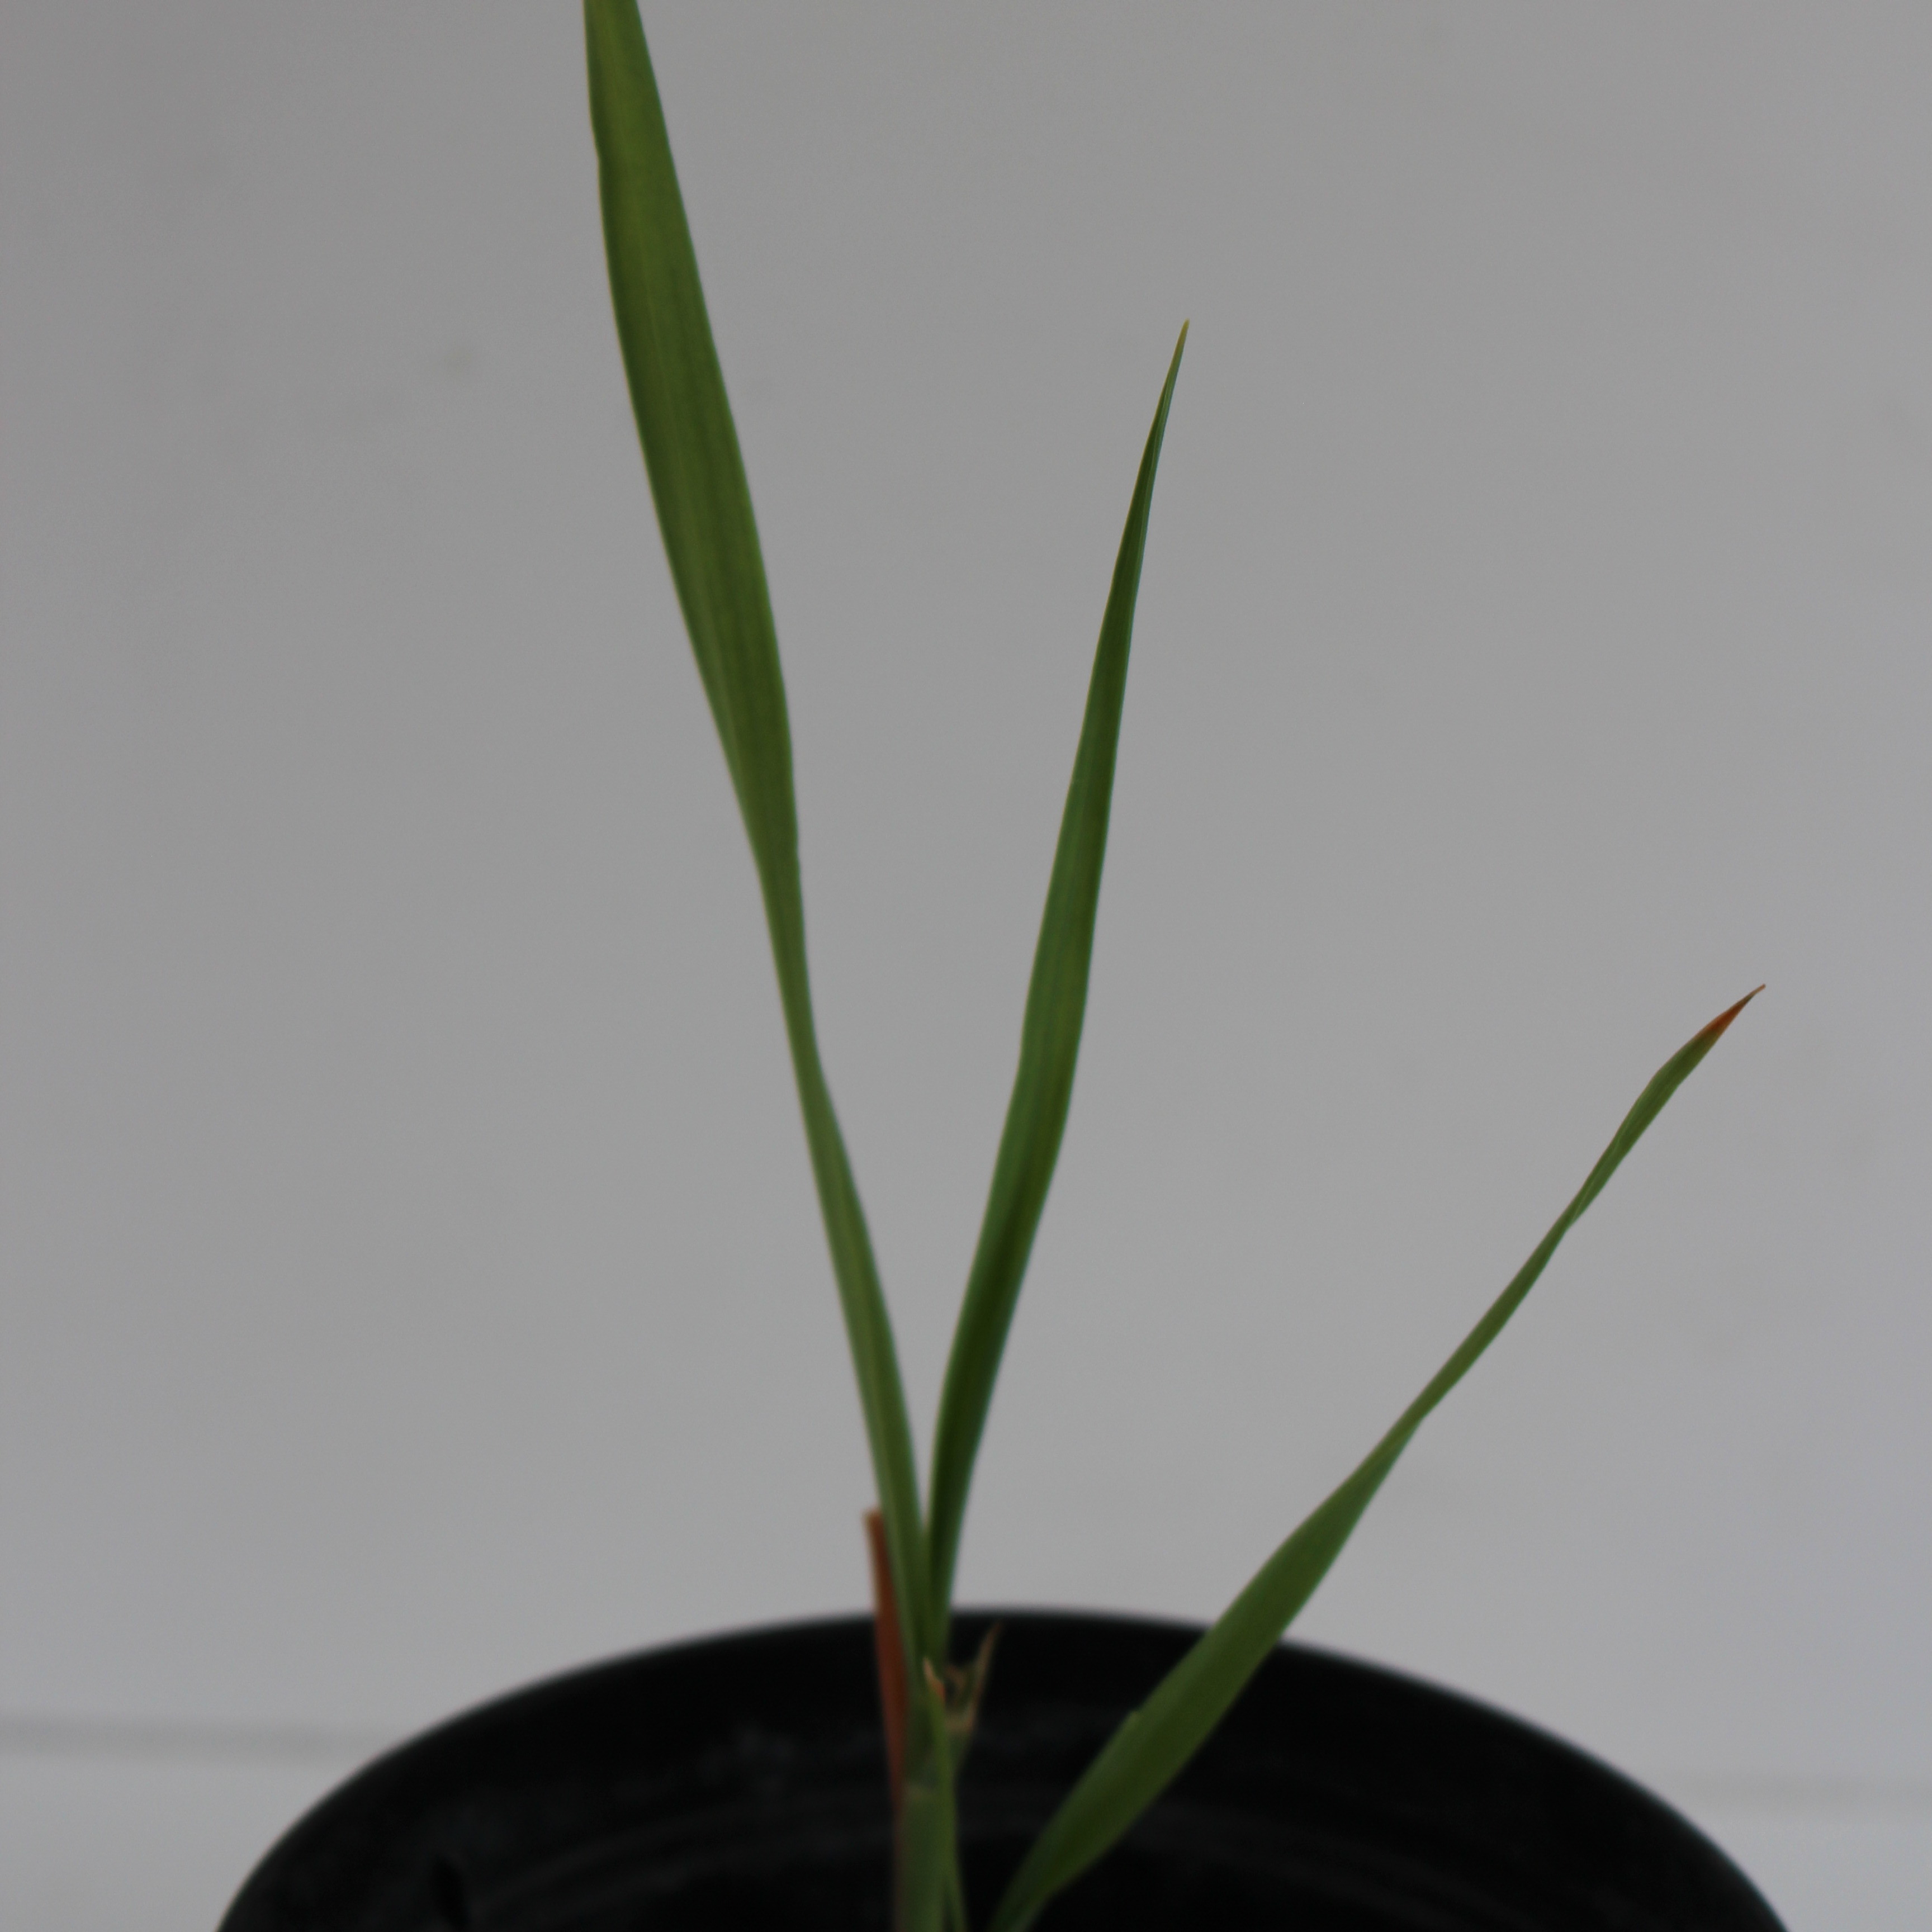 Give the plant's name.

Avena sterilis
